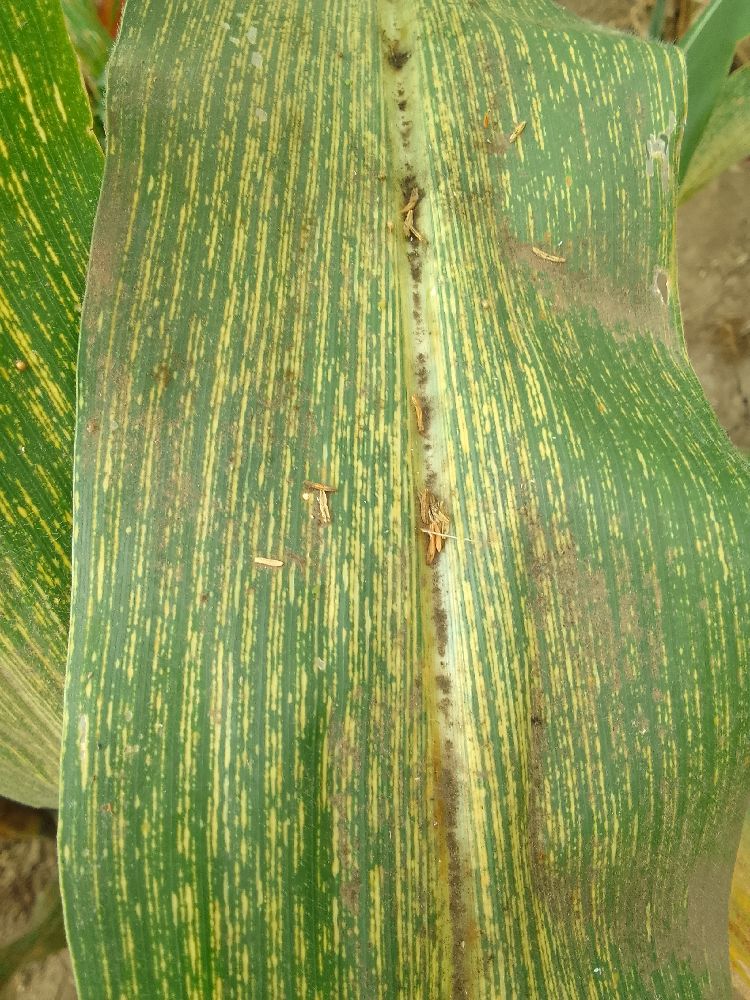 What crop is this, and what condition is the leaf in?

maize, maize streak virus
